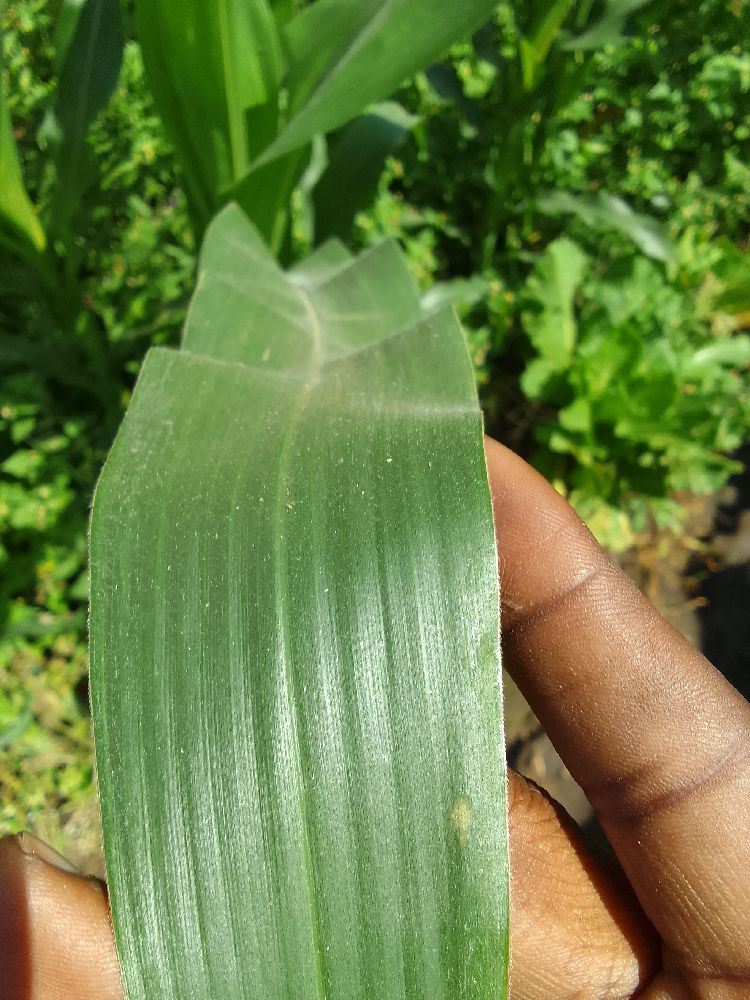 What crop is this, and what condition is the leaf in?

maize, healthy
